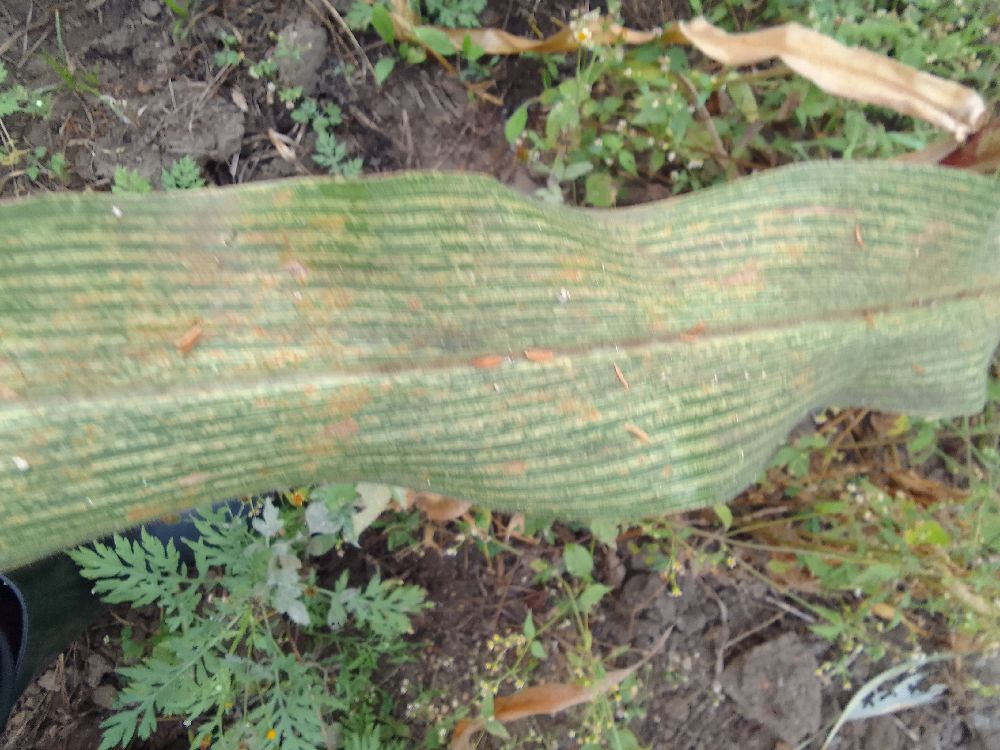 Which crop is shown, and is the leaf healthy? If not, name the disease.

maize, maize streak virus
